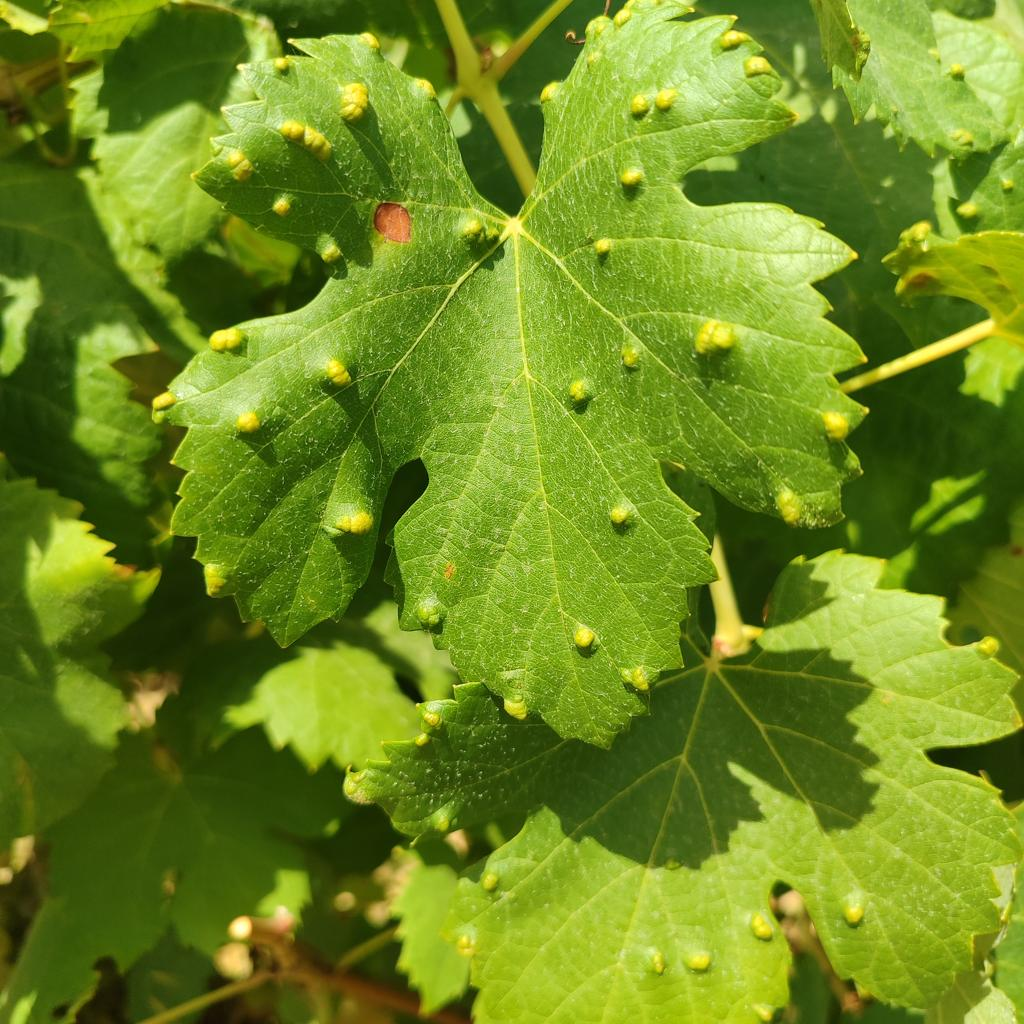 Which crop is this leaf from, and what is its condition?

grapevine, erineum mite
